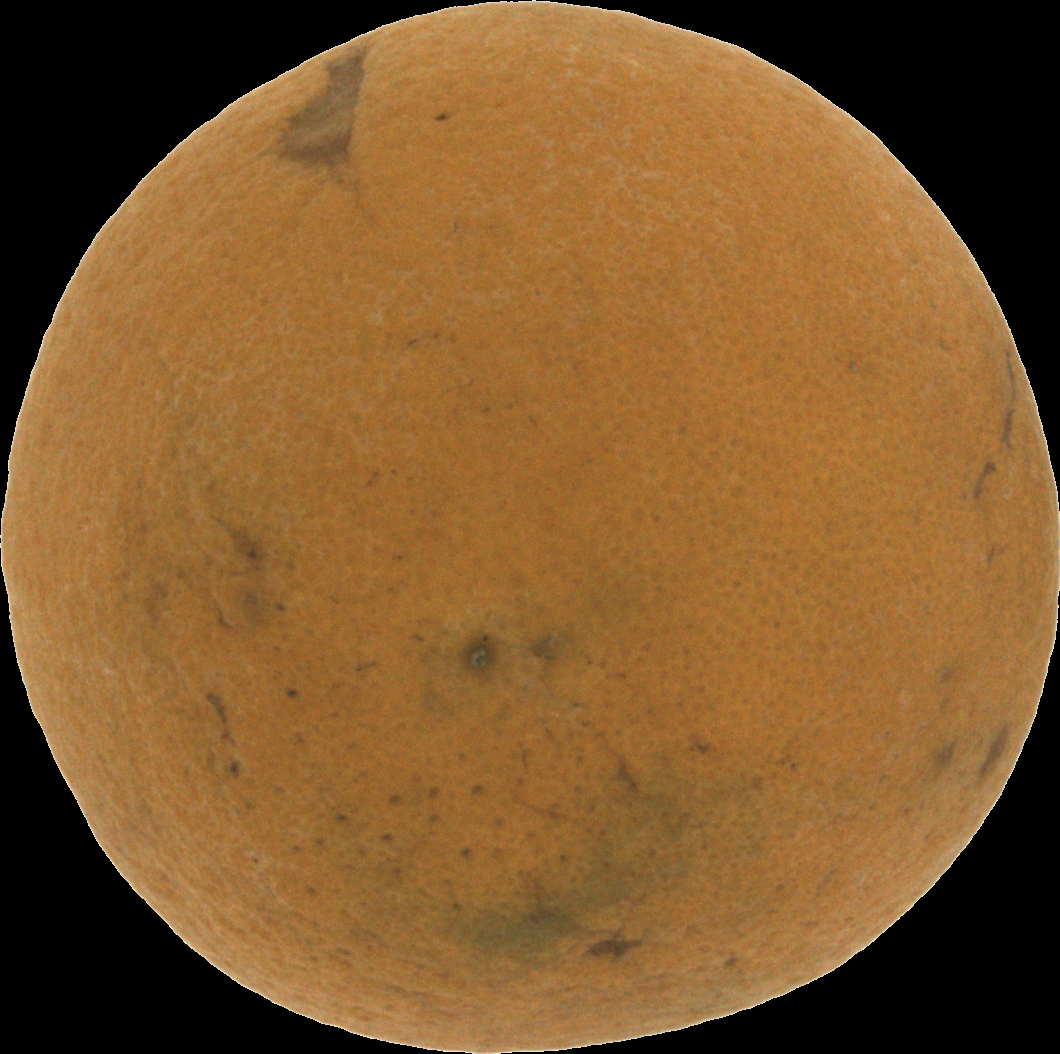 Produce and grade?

orange, bad
